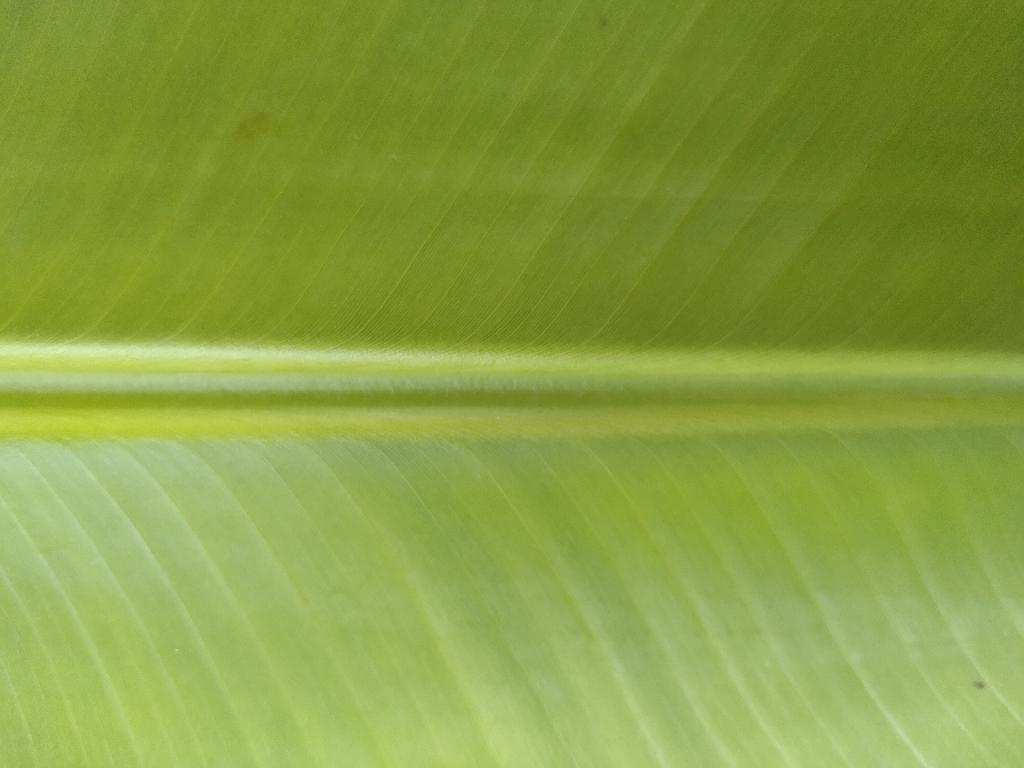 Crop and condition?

banana, healthy
